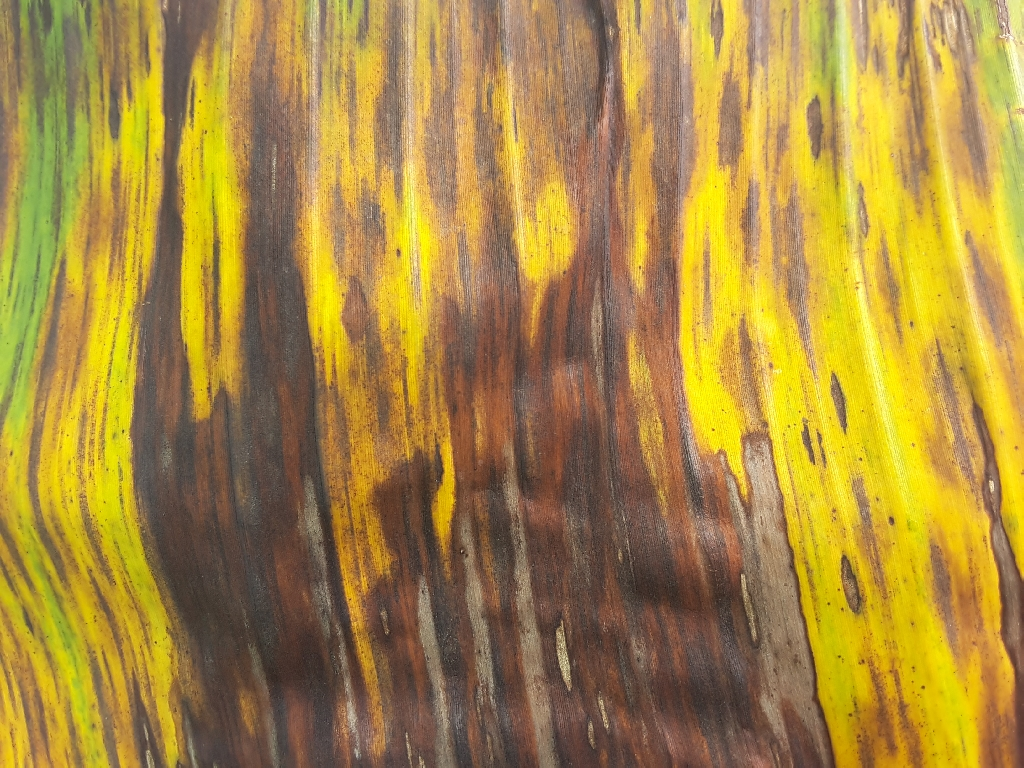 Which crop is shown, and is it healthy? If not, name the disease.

banana, black sigatoka
